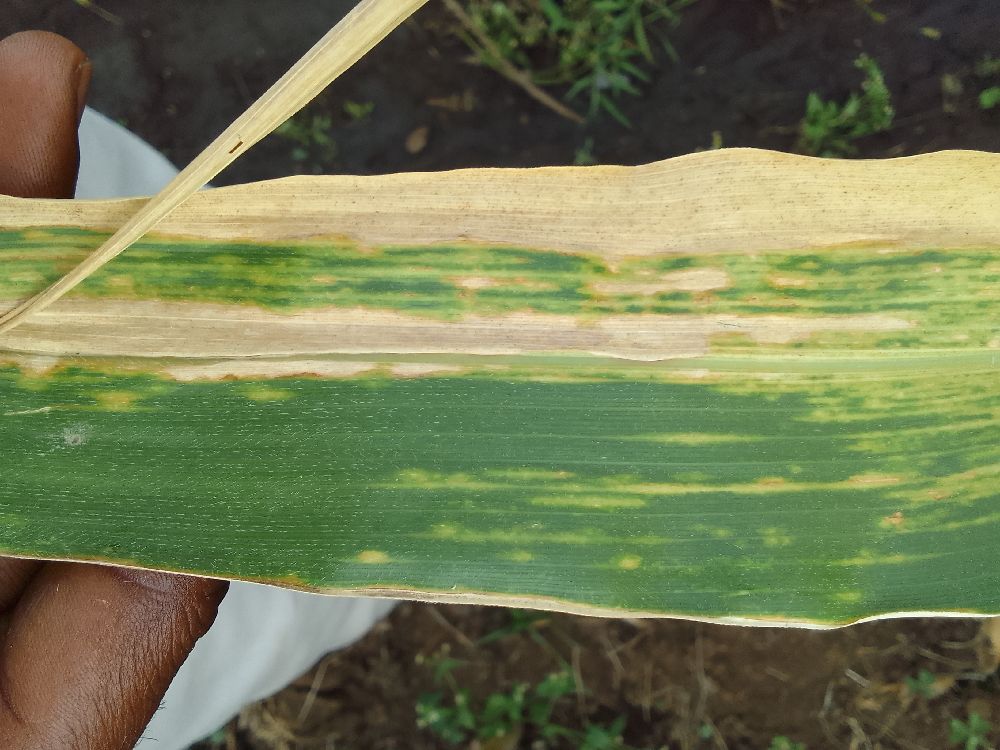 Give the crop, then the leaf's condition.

maize, maize lethal necrosis
